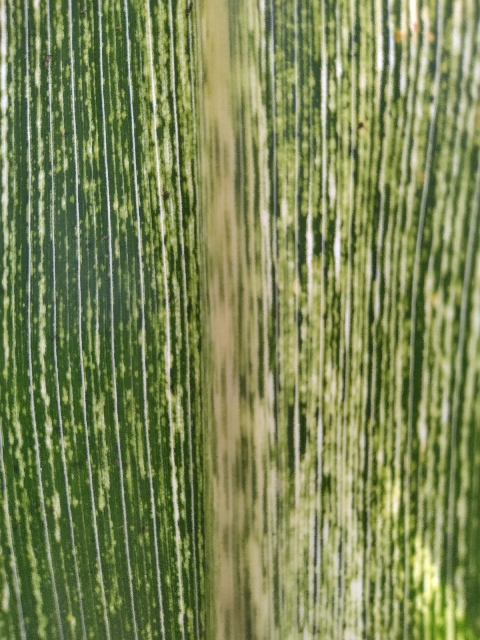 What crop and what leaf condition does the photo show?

maize, maize streak virus
